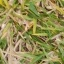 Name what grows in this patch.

grass
